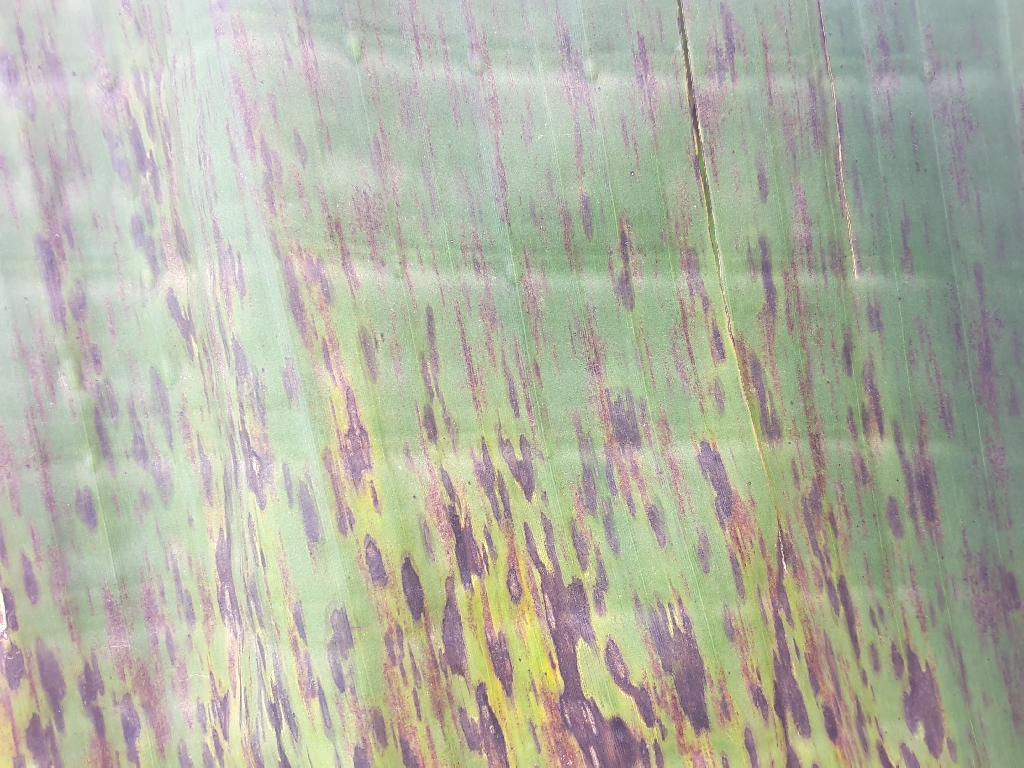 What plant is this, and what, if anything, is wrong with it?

banana, black sigatoka
